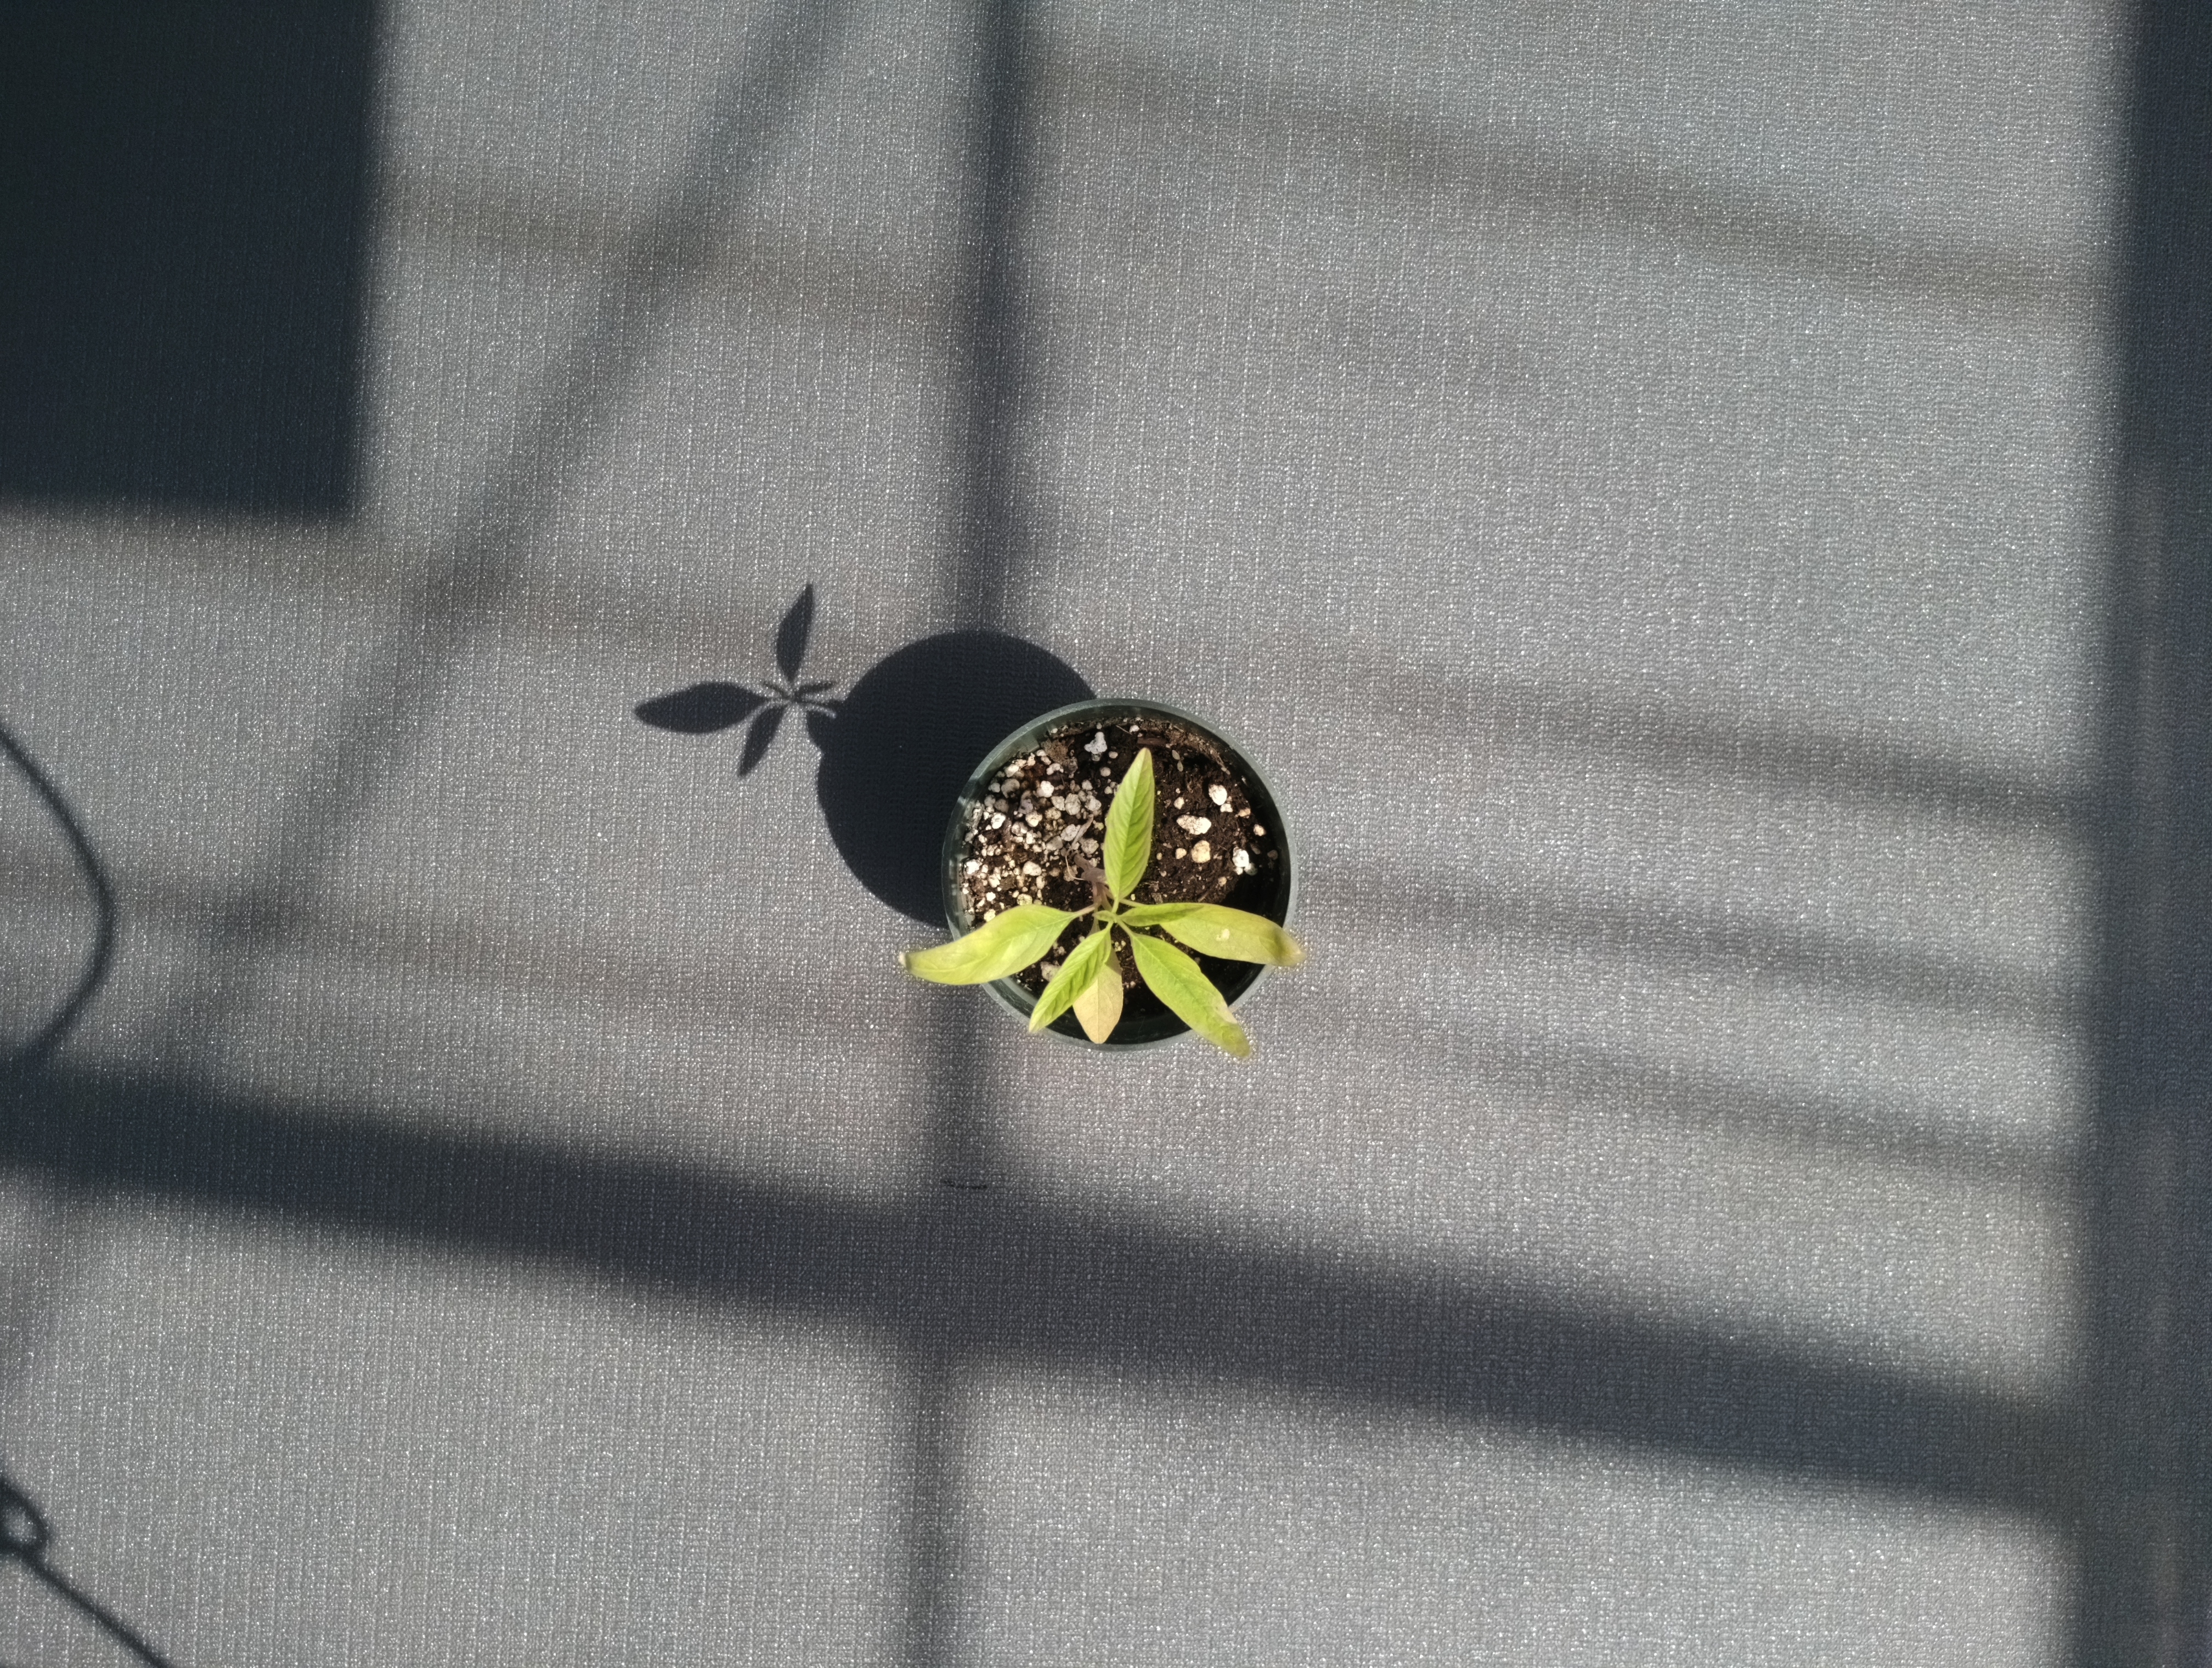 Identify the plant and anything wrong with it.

waterhemp, chlorosis only
